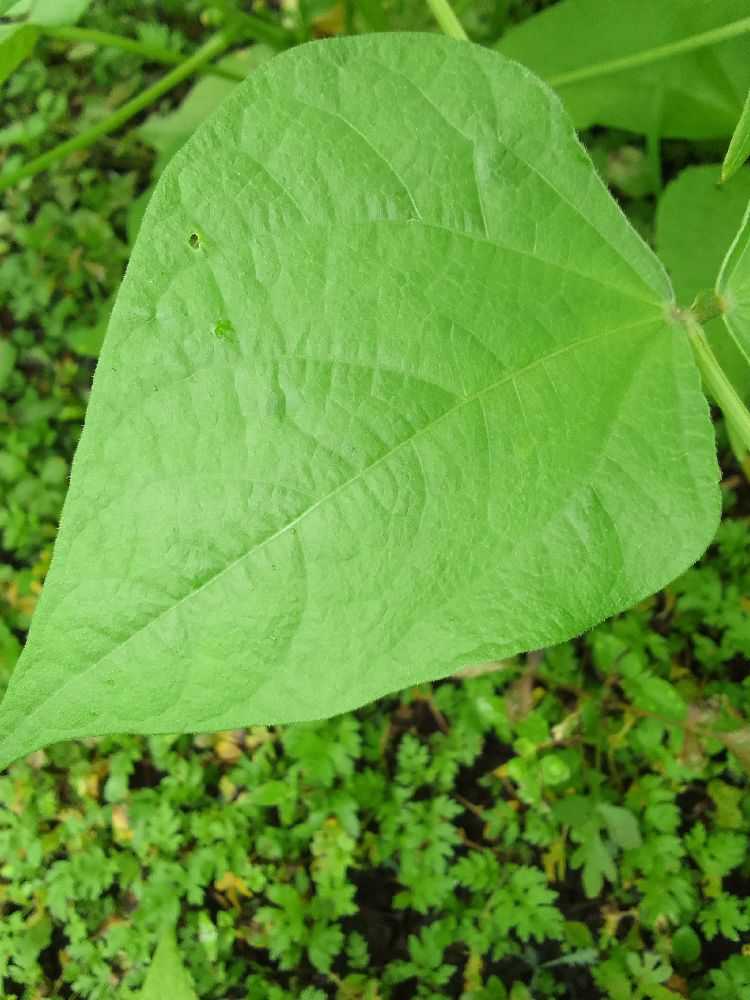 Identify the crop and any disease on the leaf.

common bean, healthy
